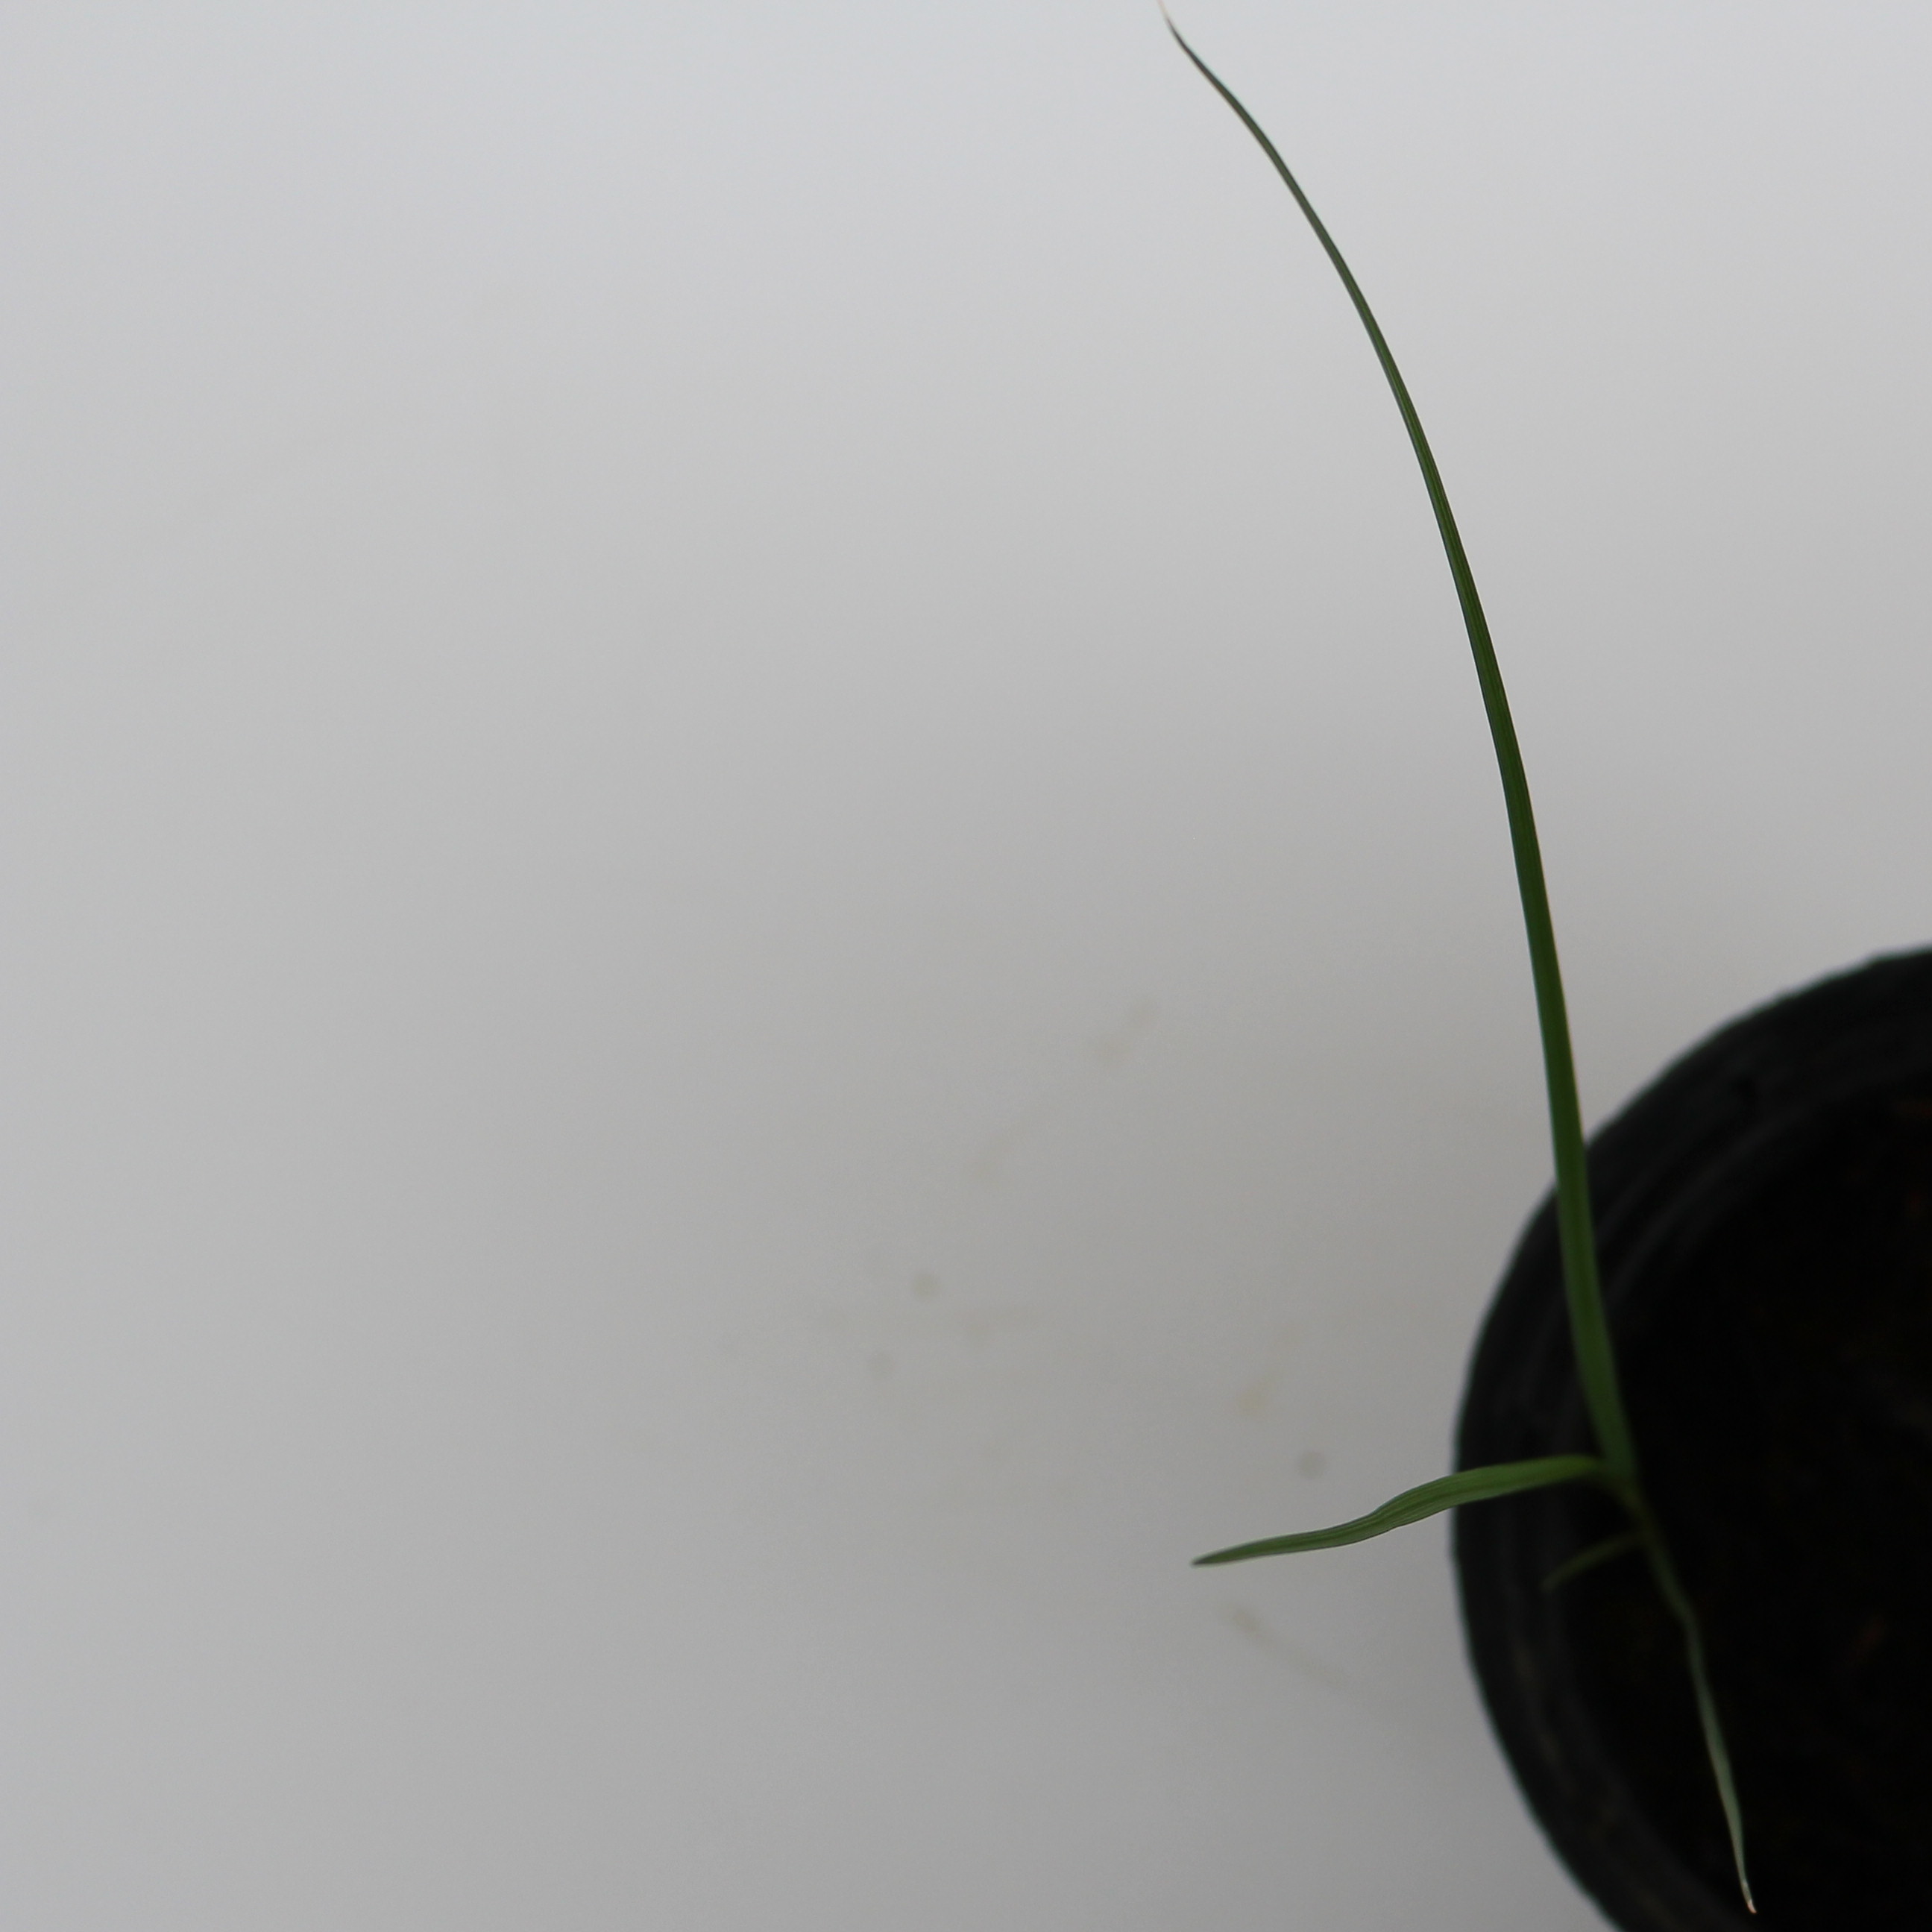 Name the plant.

Lolium multiflorum
